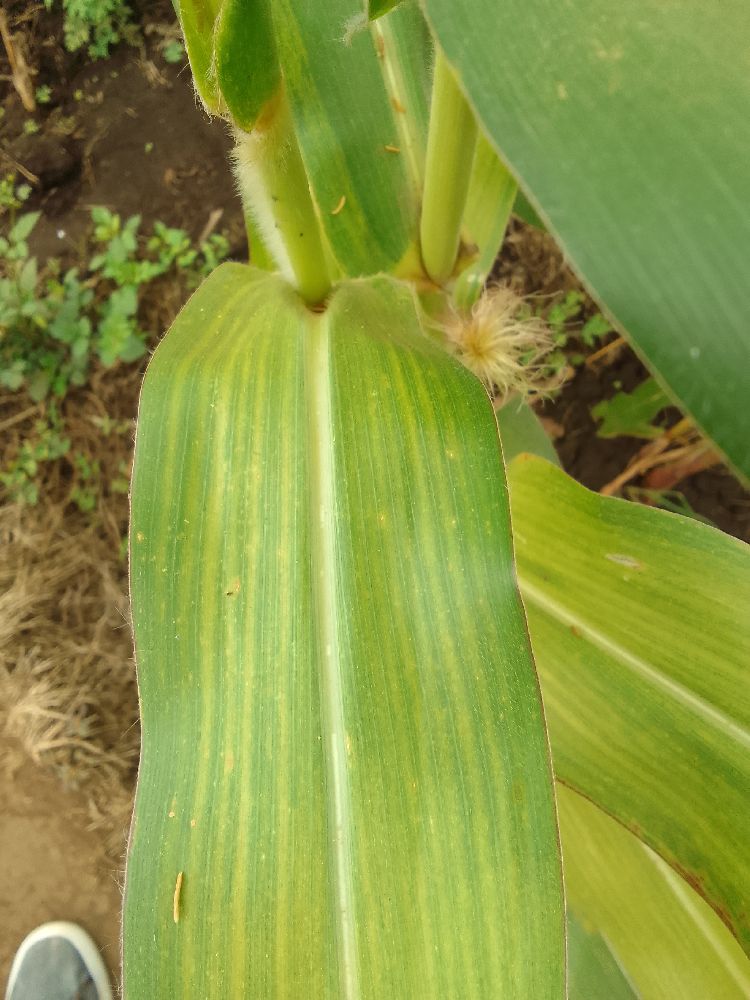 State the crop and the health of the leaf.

maize, maize lethal necrosis
